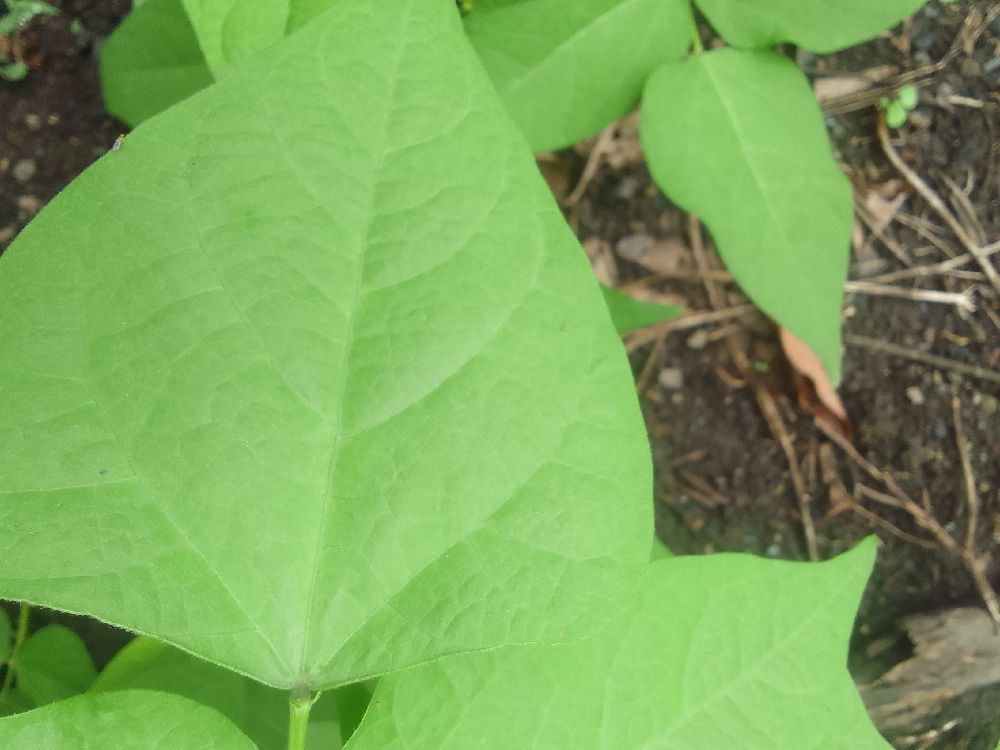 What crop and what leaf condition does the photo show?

common bean, healthy
